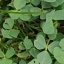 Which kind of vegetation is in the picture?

unstructured weed
